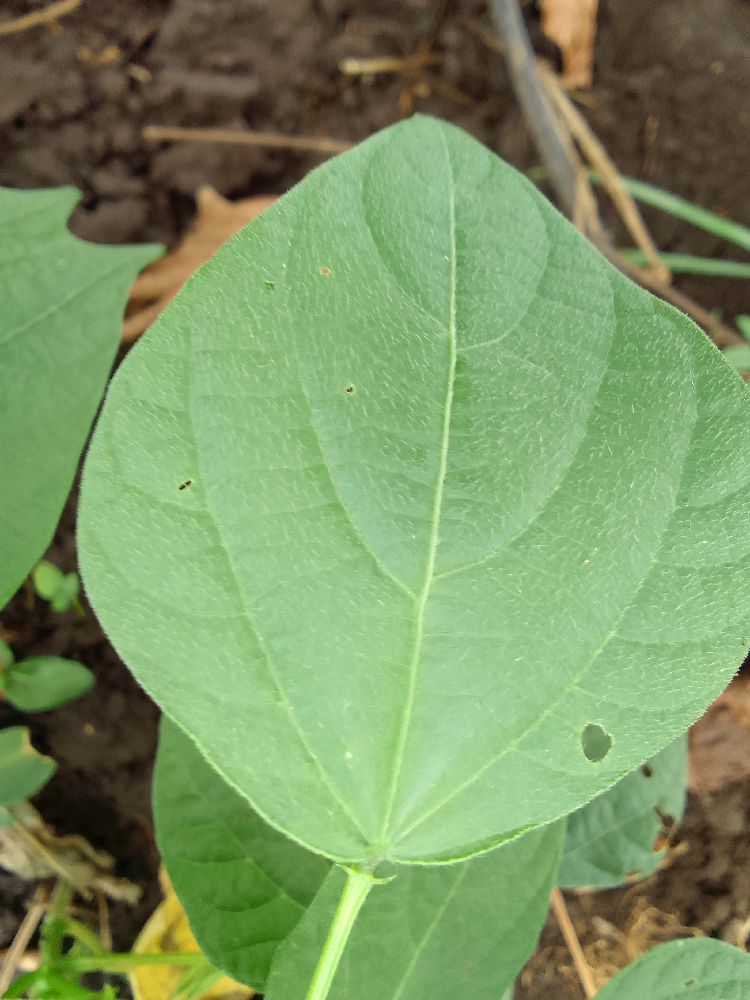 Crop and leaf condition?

common bean, healthy
